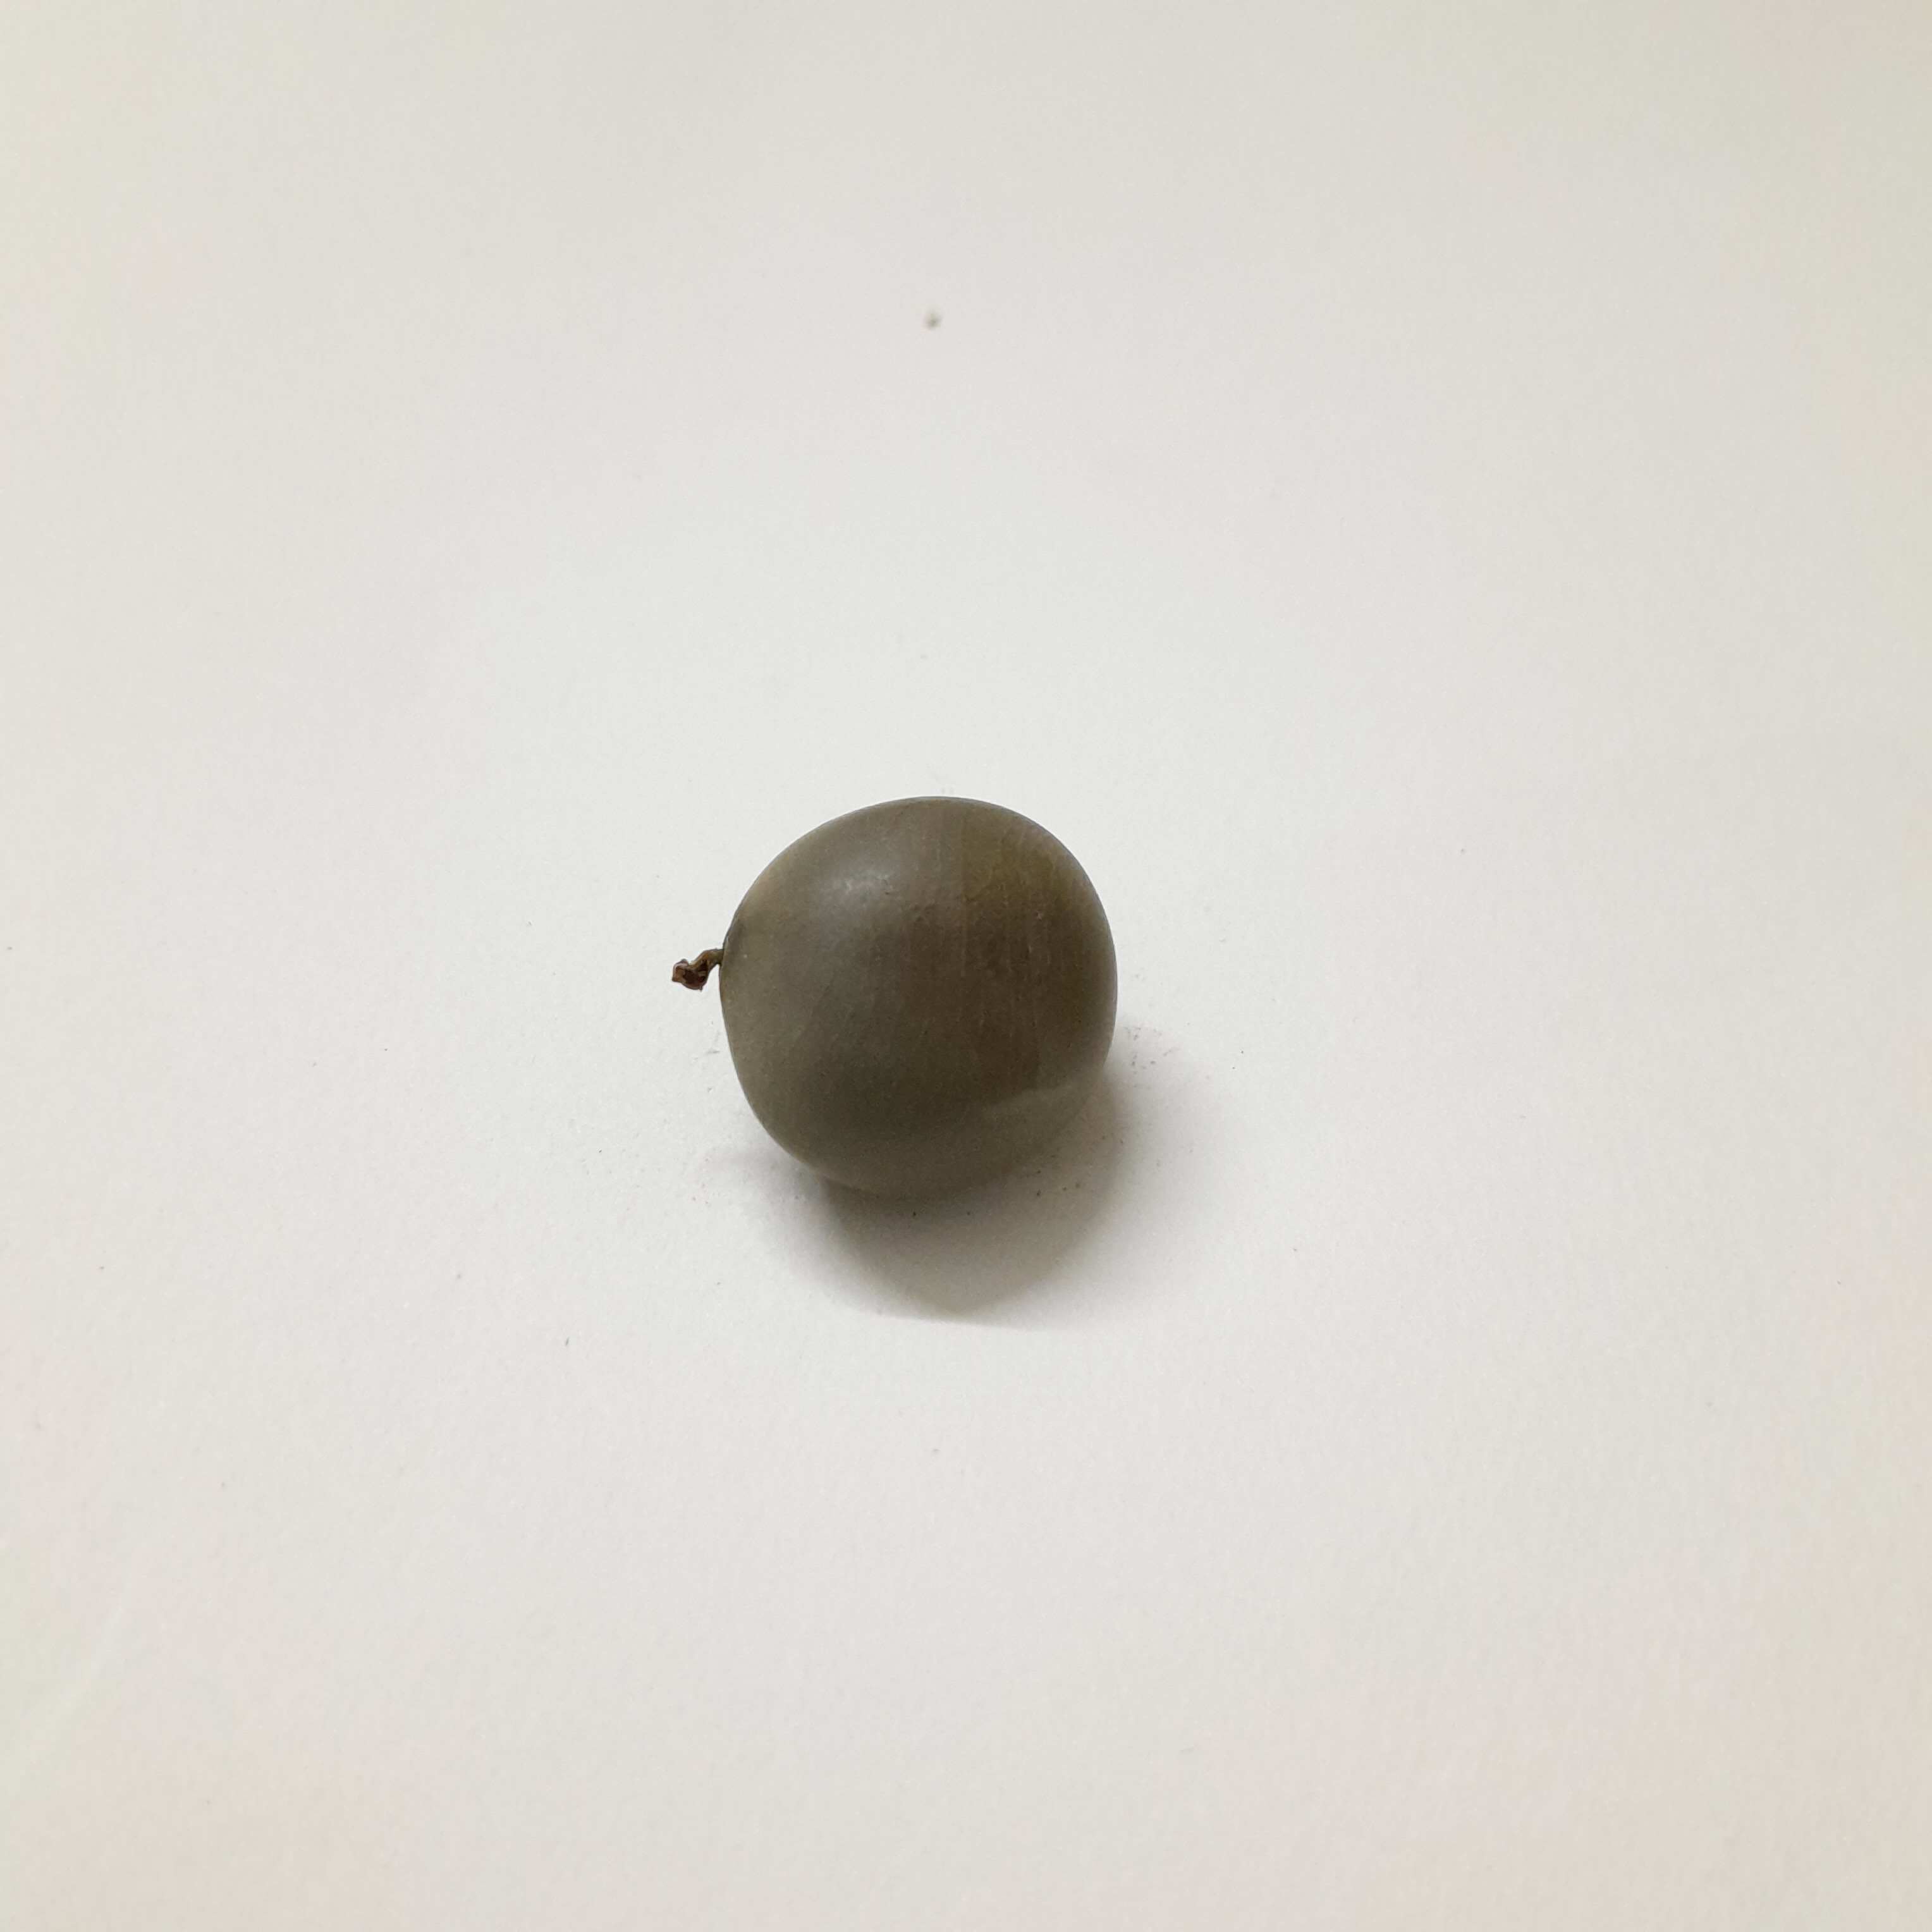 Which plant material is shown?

sagargota
